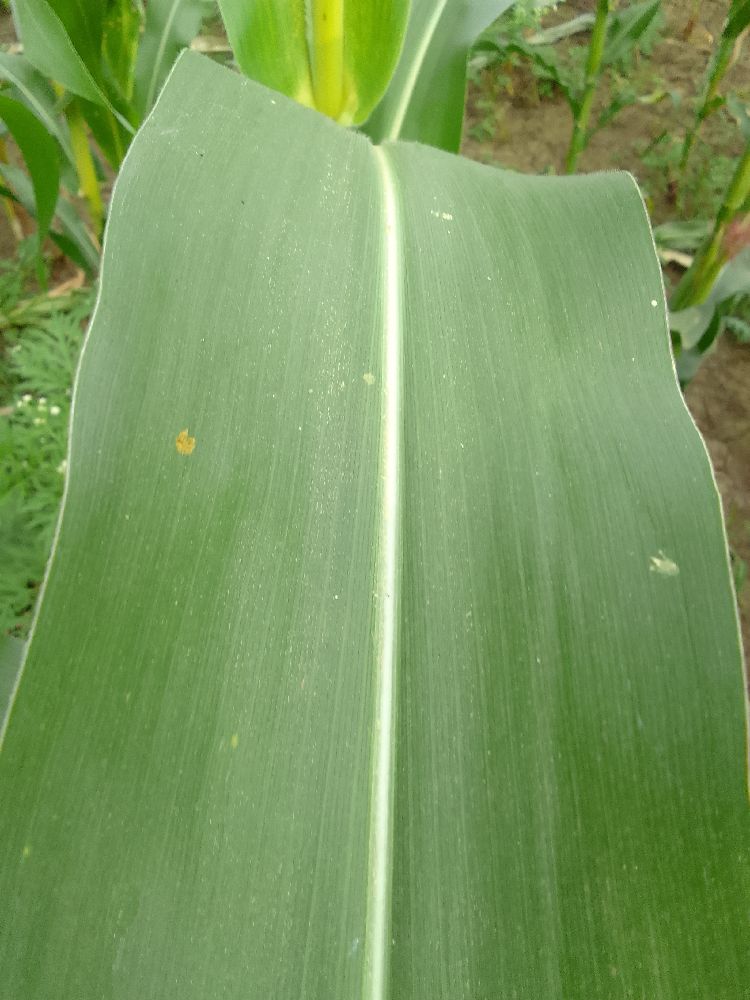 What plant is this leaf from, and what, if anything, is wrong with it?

maize, healthy
